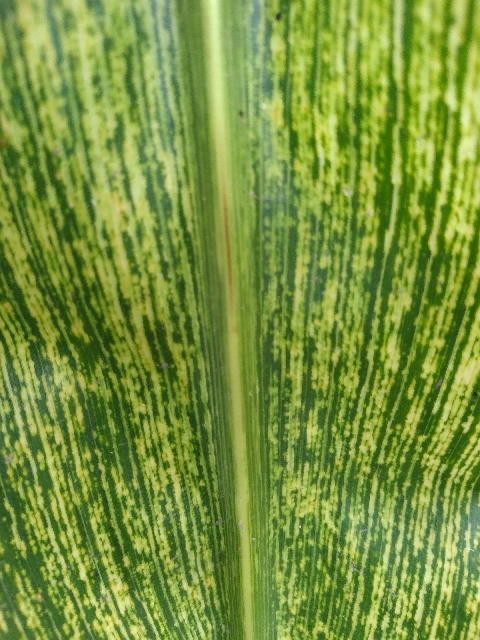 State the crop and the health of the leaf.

maize, maize streak virus
